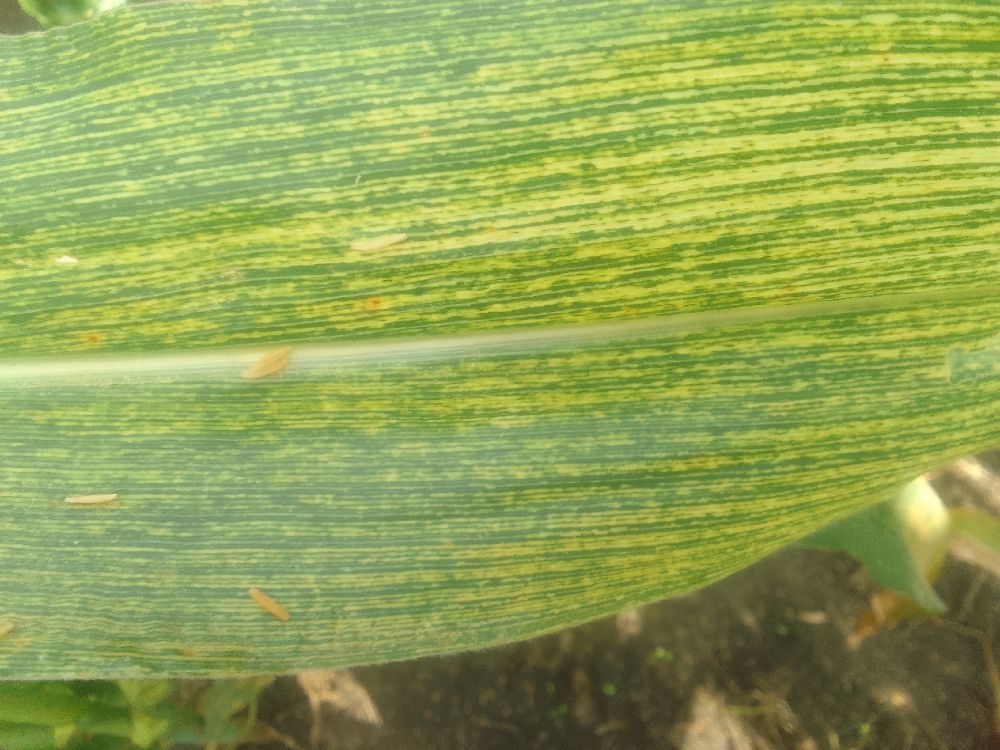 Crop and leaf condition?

maize, maize streak virus
